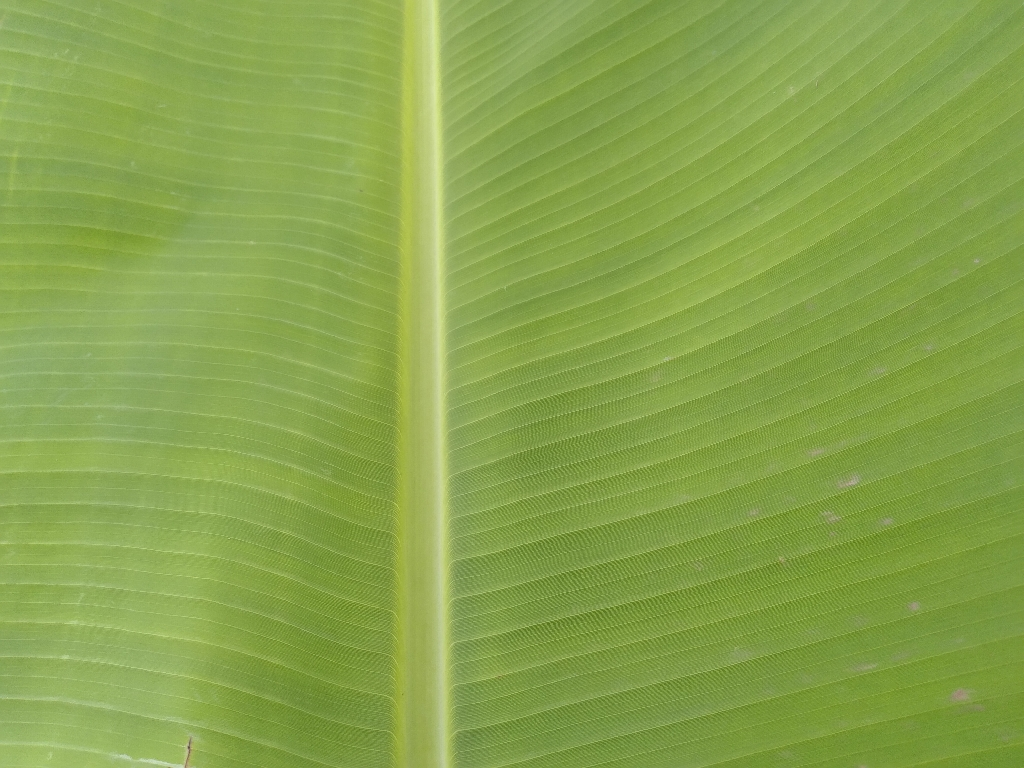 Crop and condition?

banana, healthy
